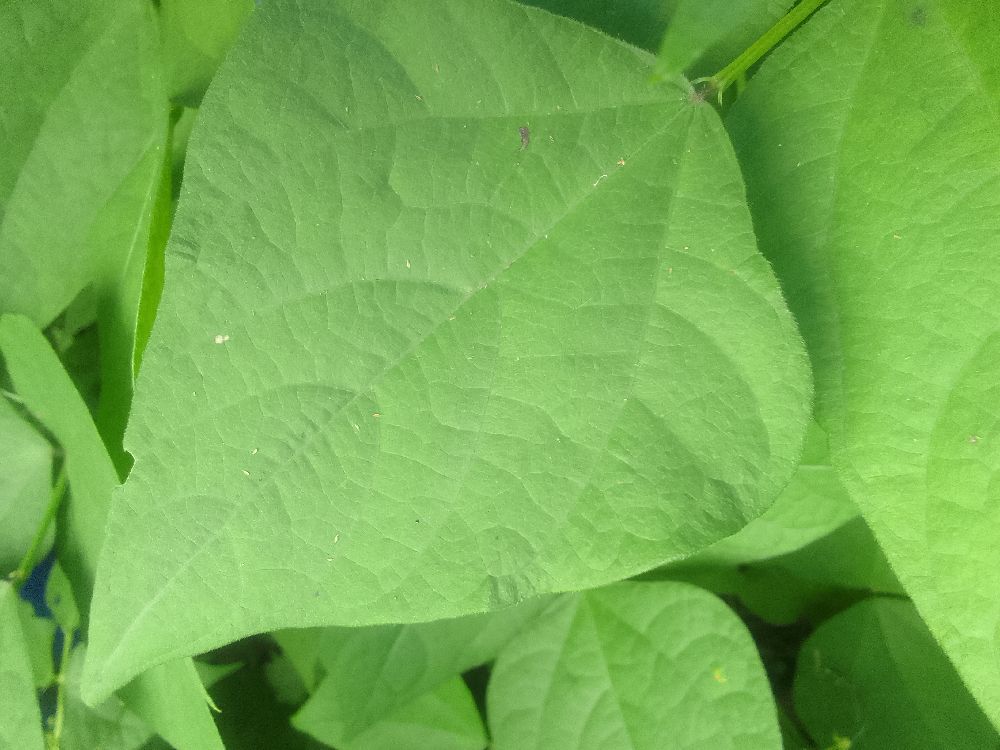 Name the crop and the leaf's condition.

common bean, healthy
